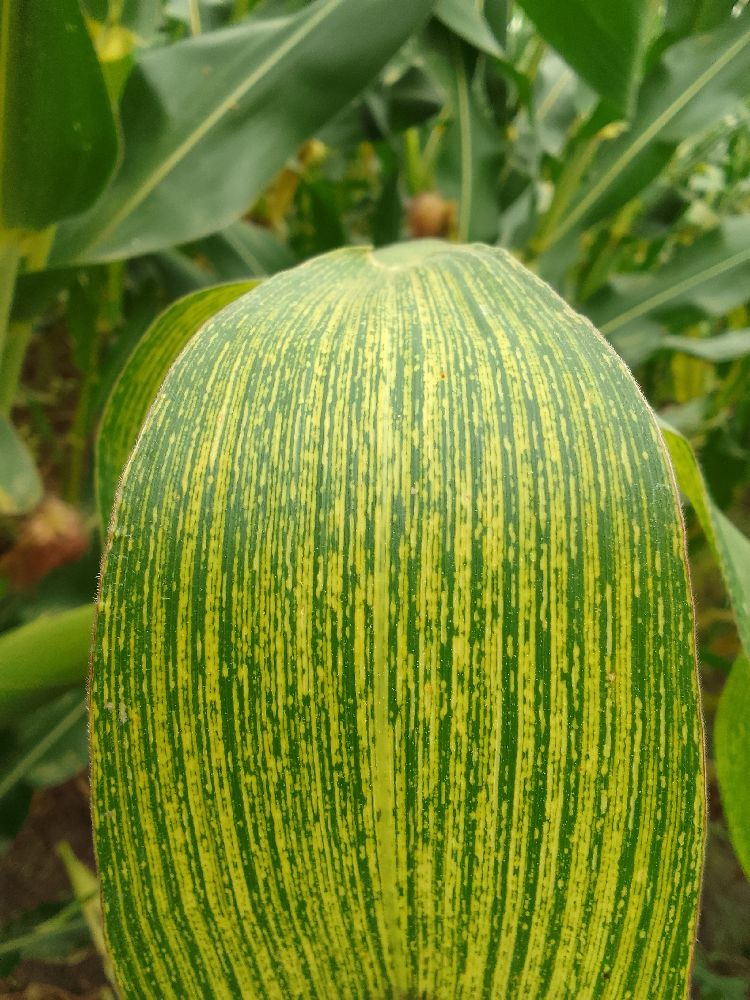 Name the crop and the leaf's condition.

maize, maize streak virus
